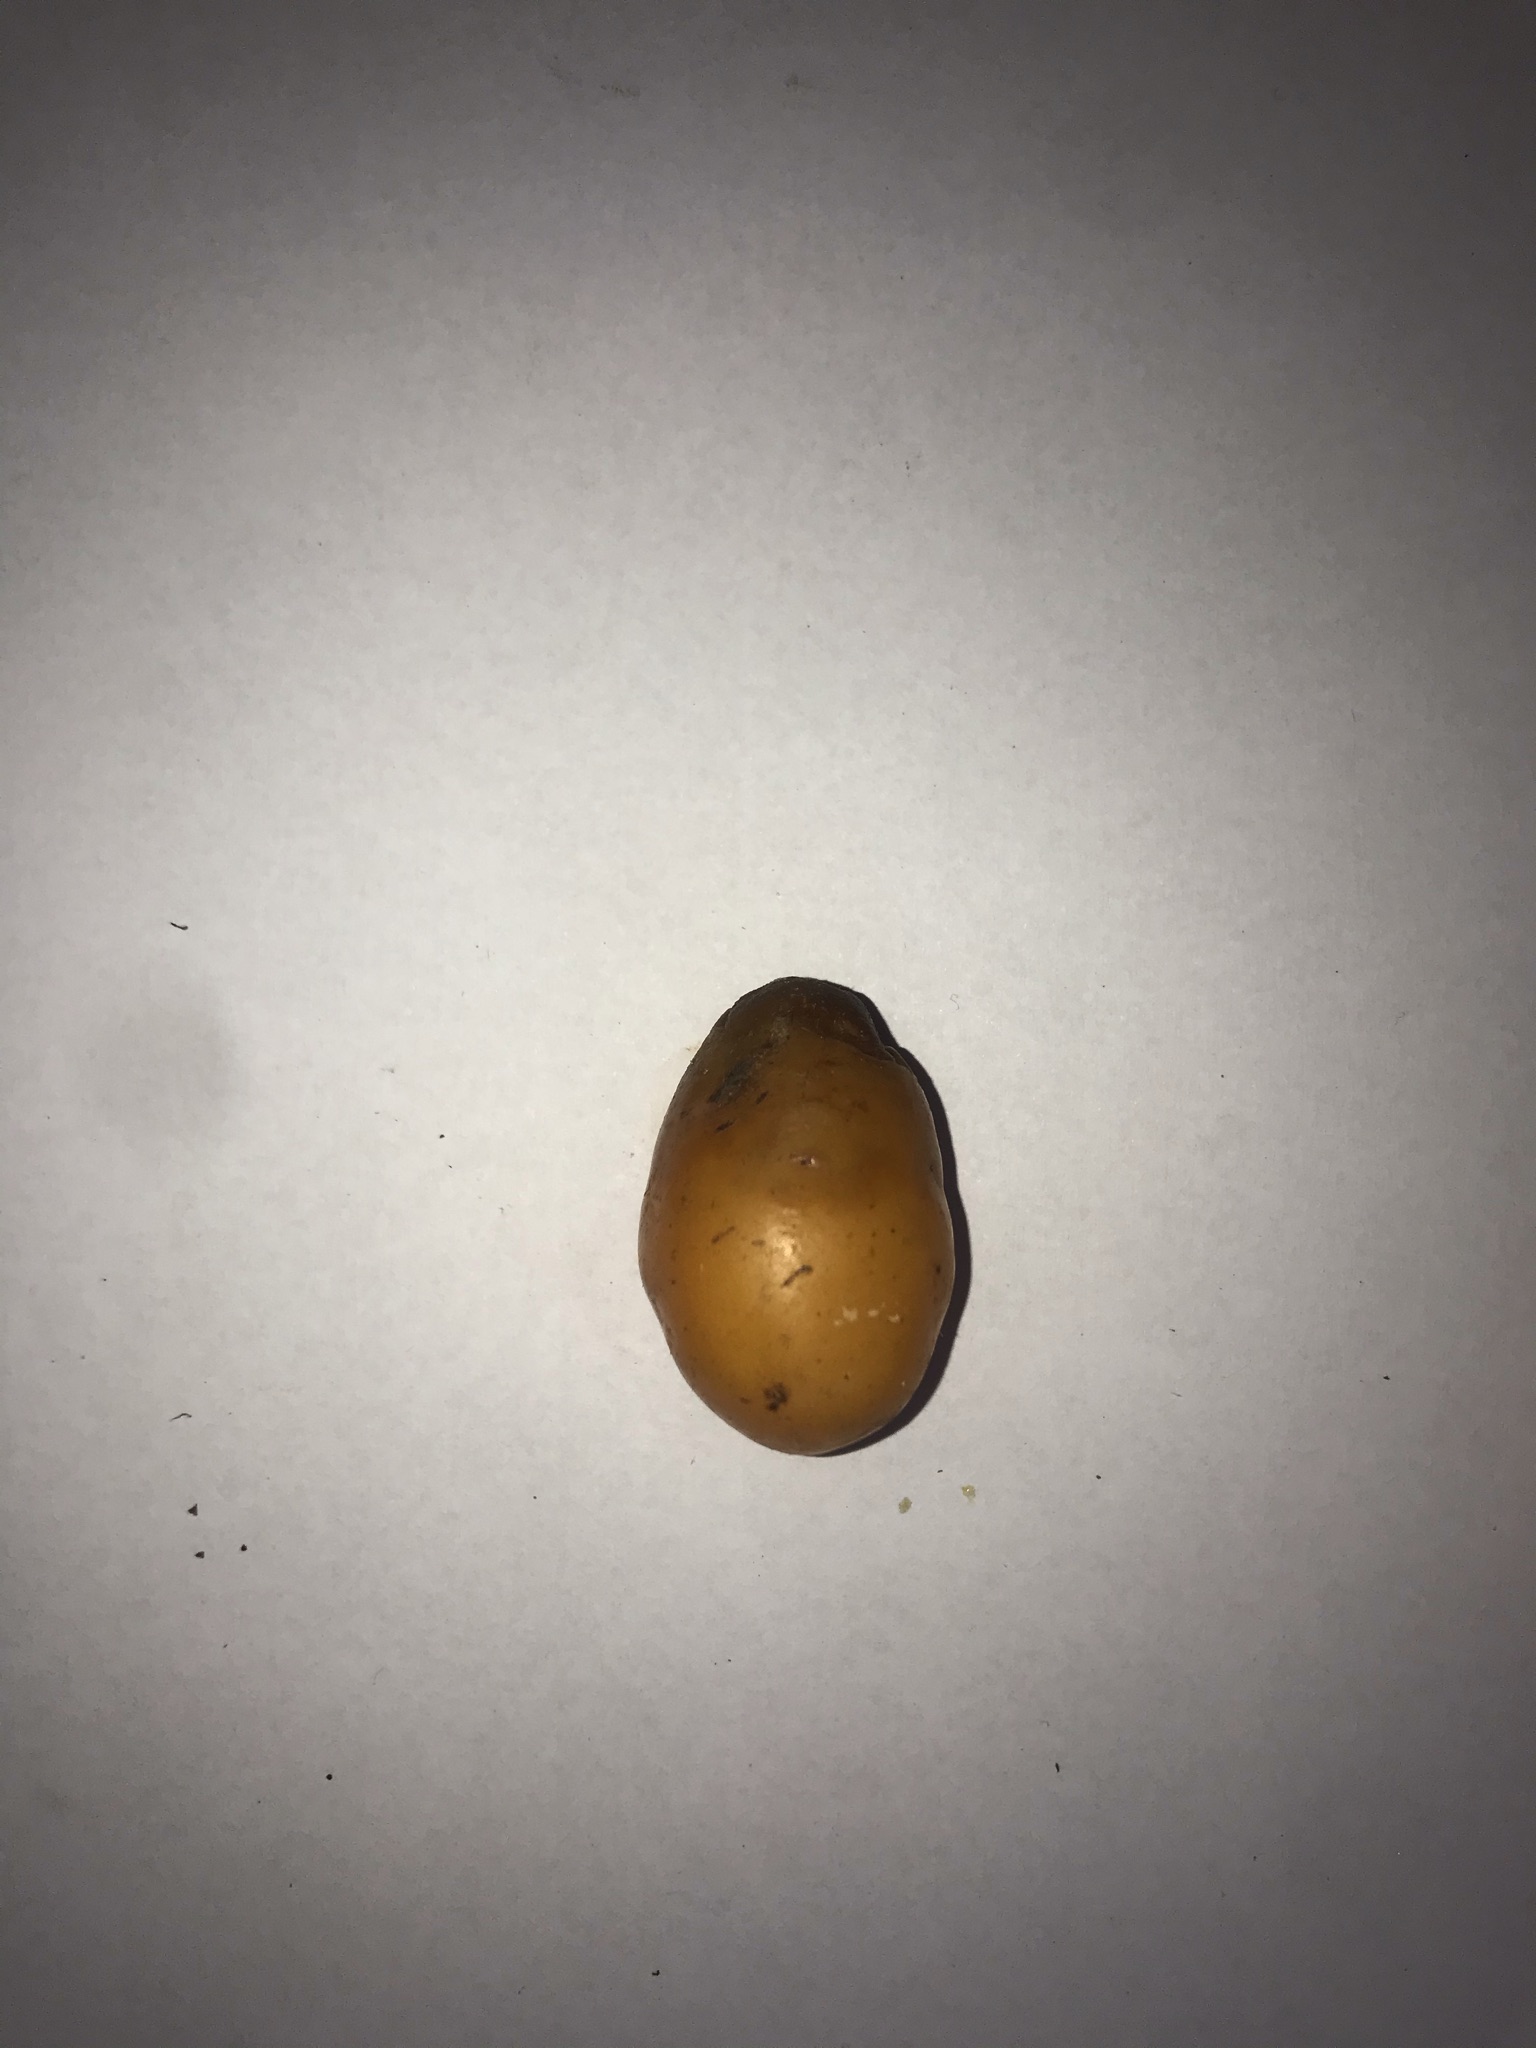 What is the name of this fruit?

siriguela
